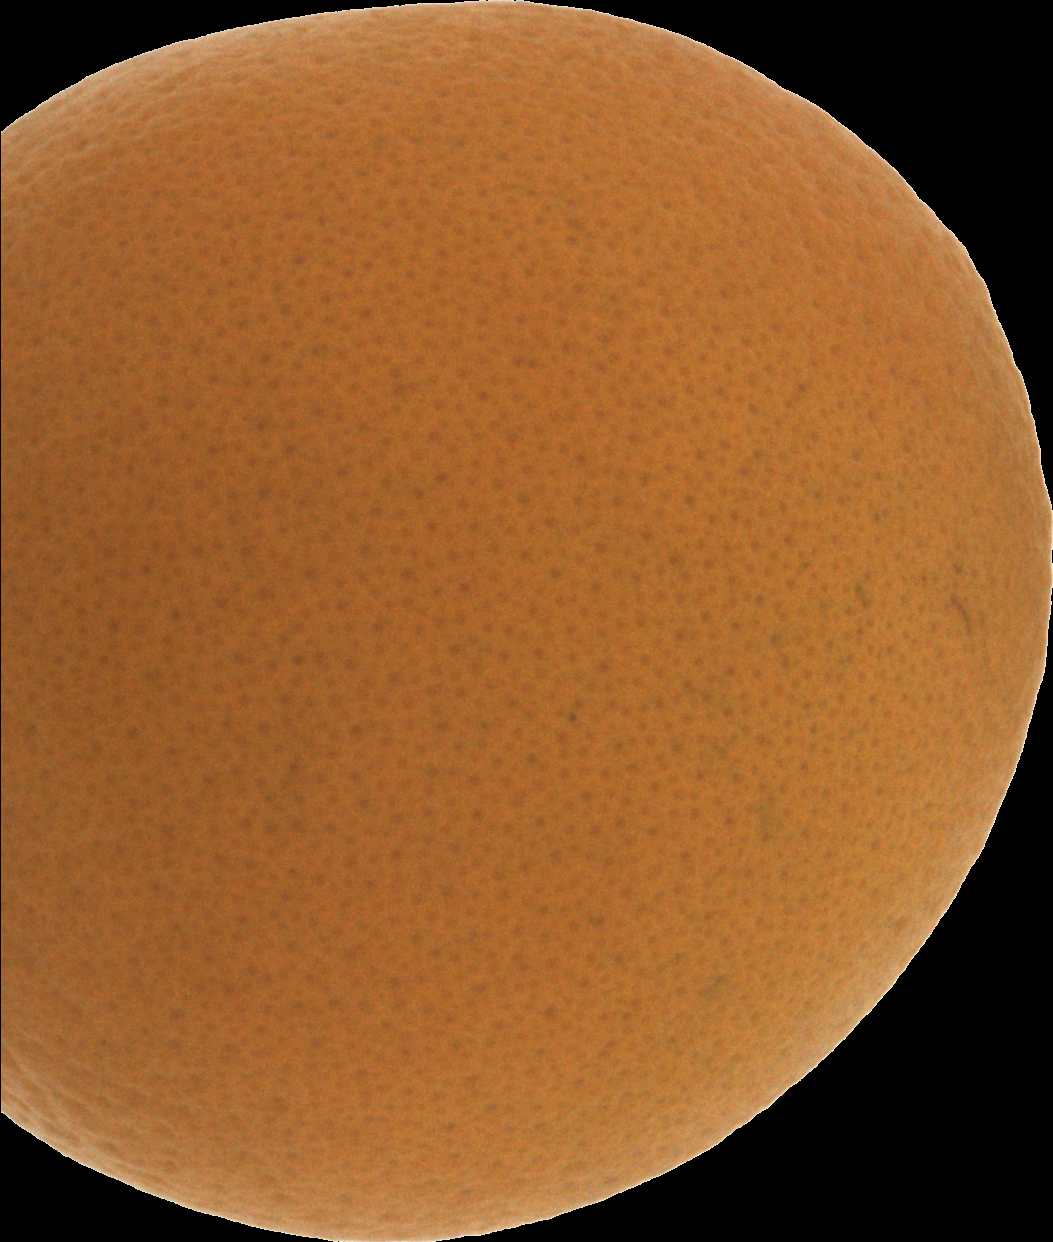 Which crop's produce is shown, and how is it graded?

orange, good
